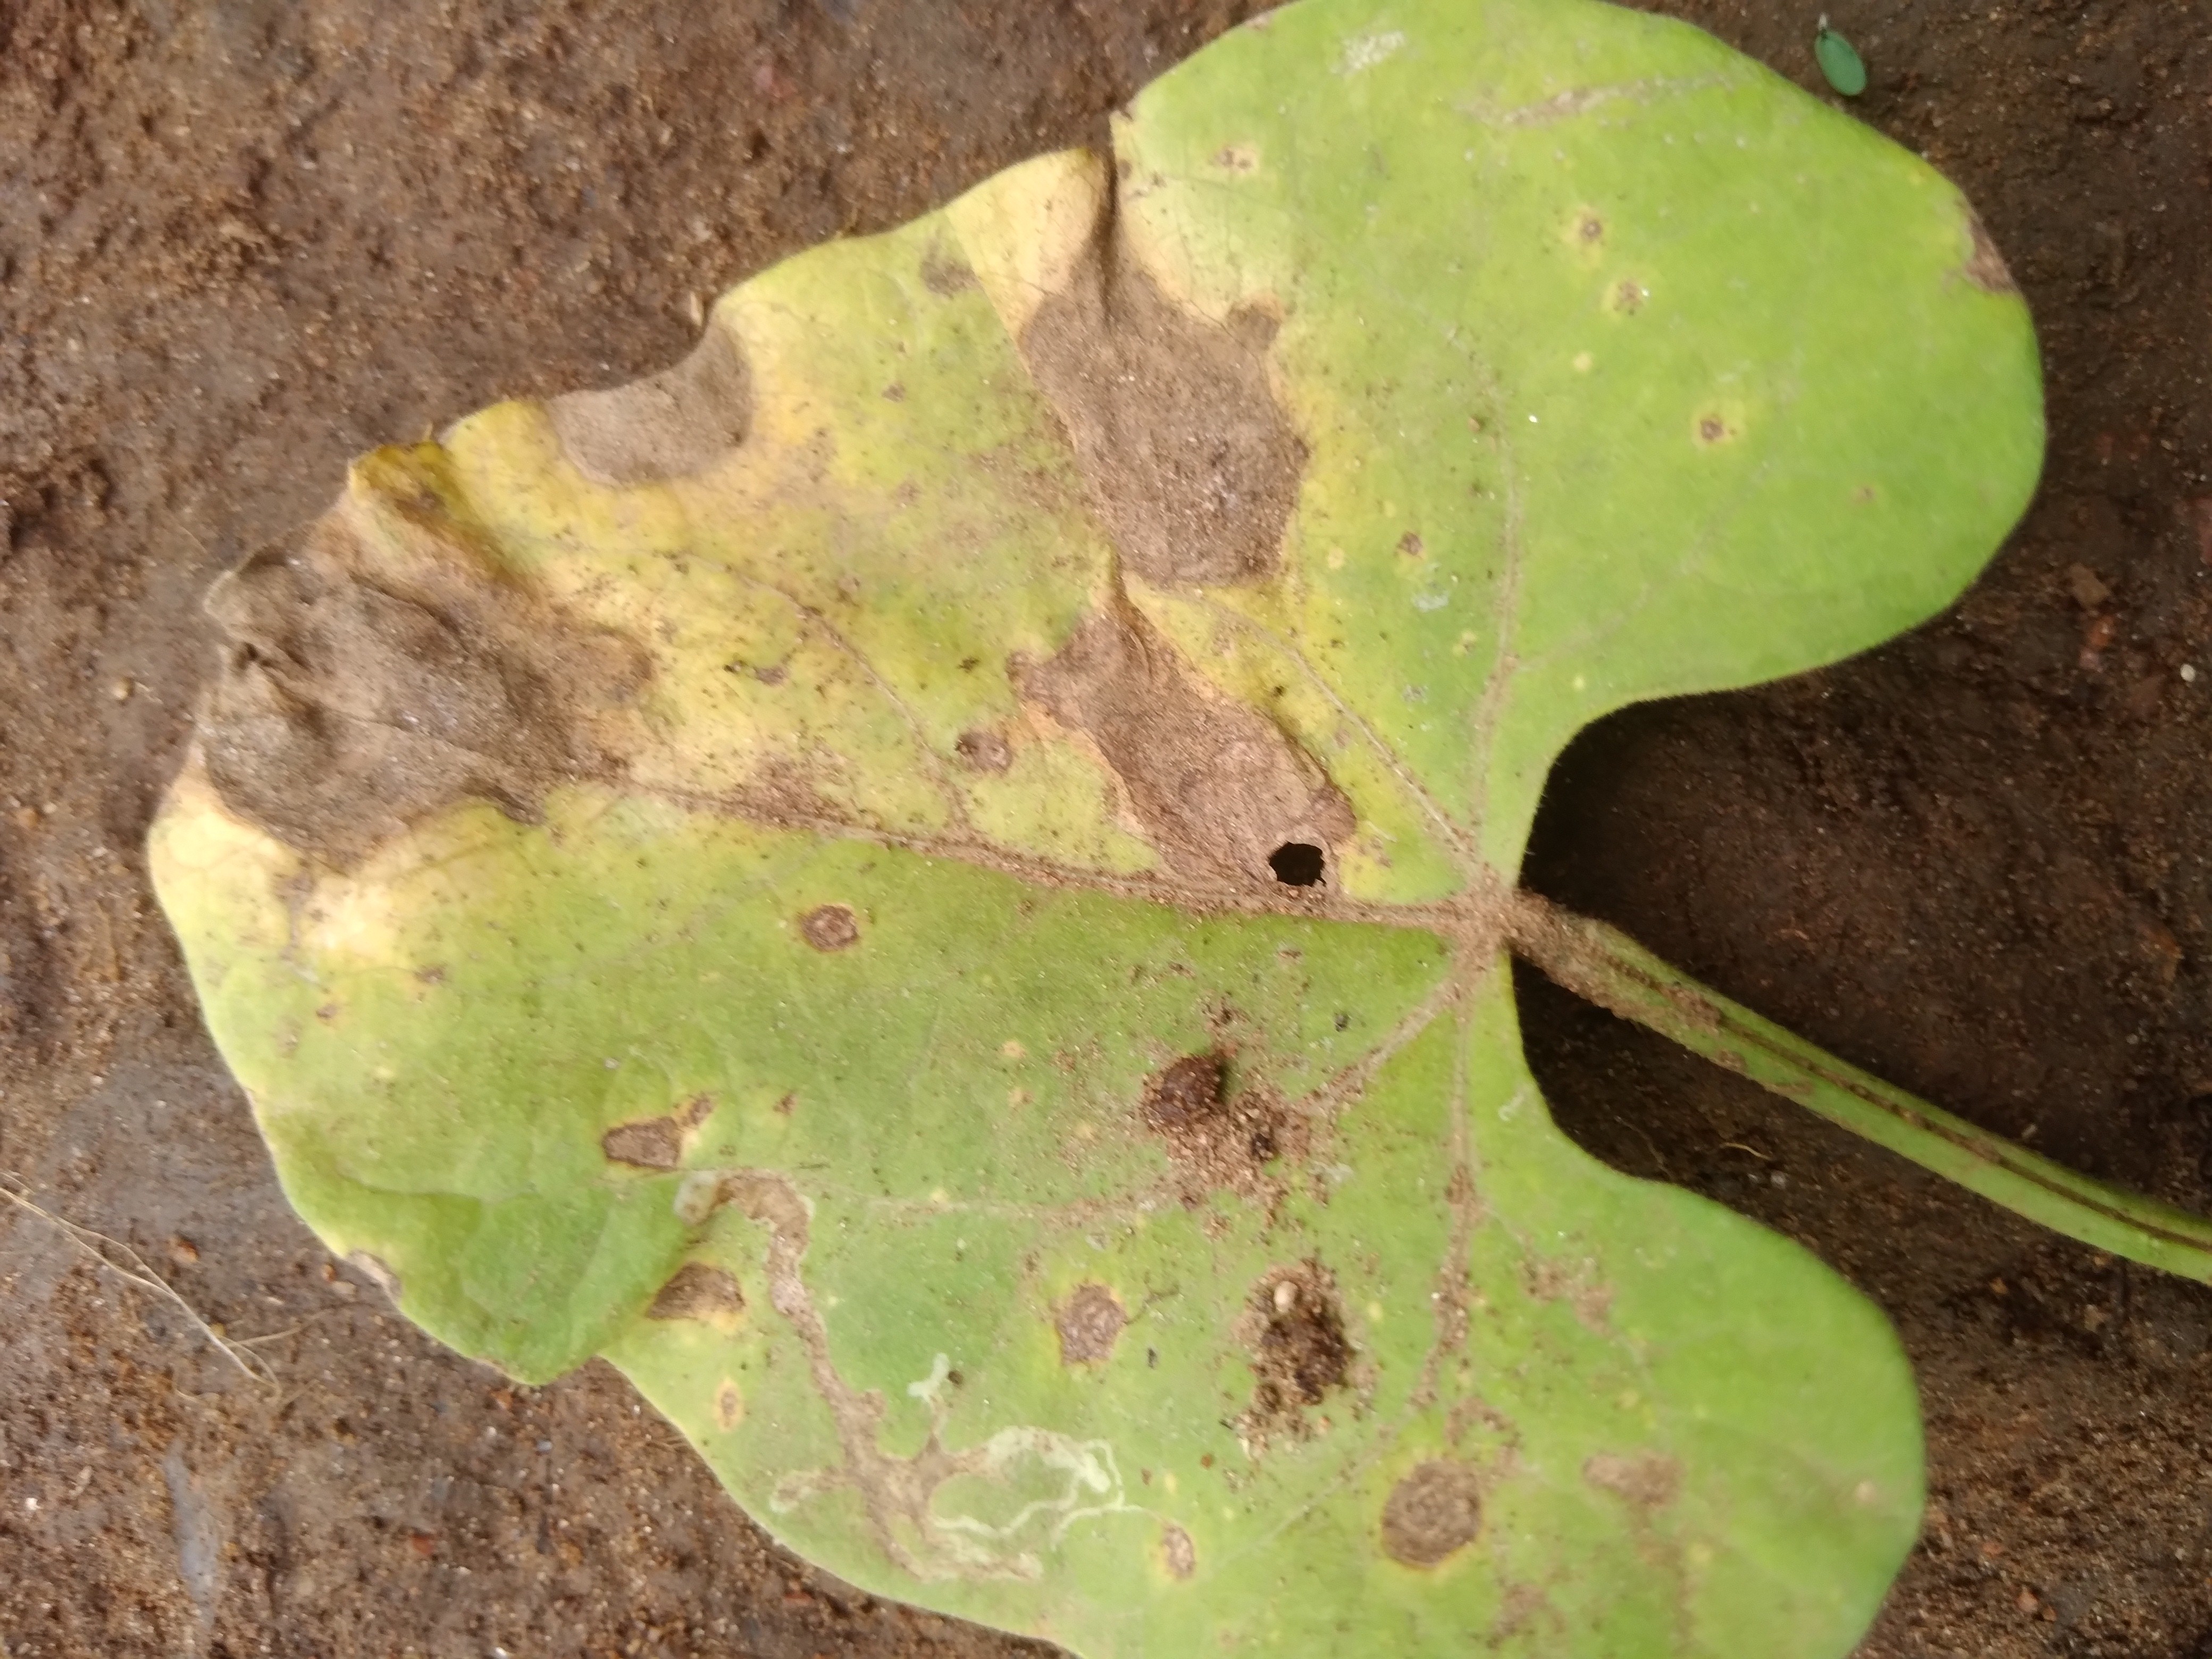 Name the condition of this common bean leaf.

rust
